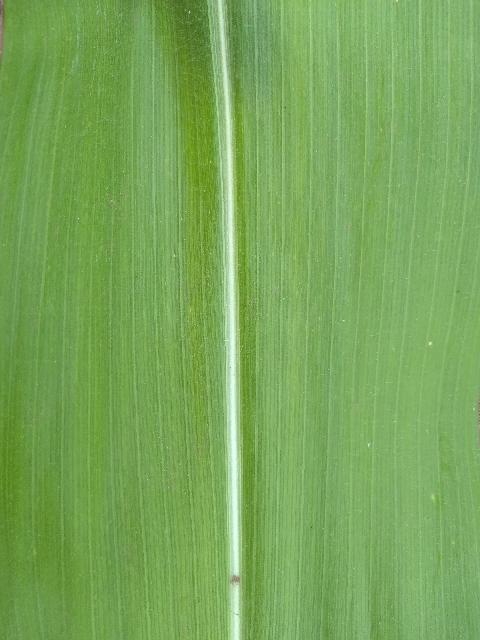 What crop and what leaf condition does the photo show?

maize, healthy
